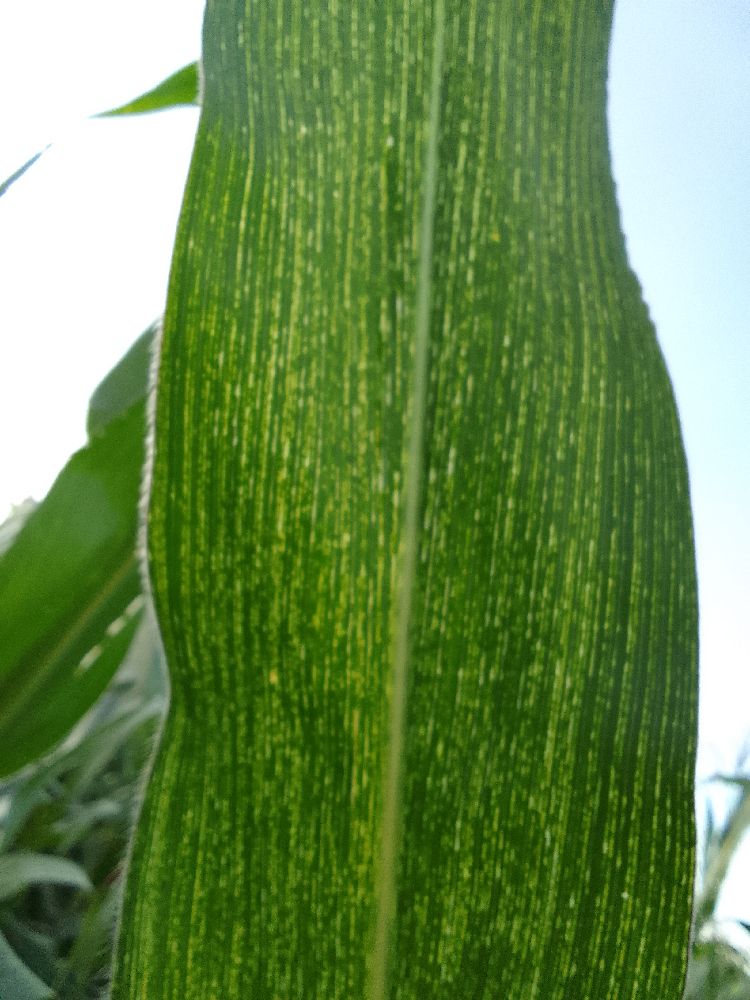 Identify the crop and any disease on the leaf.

maize, maize streak virus
